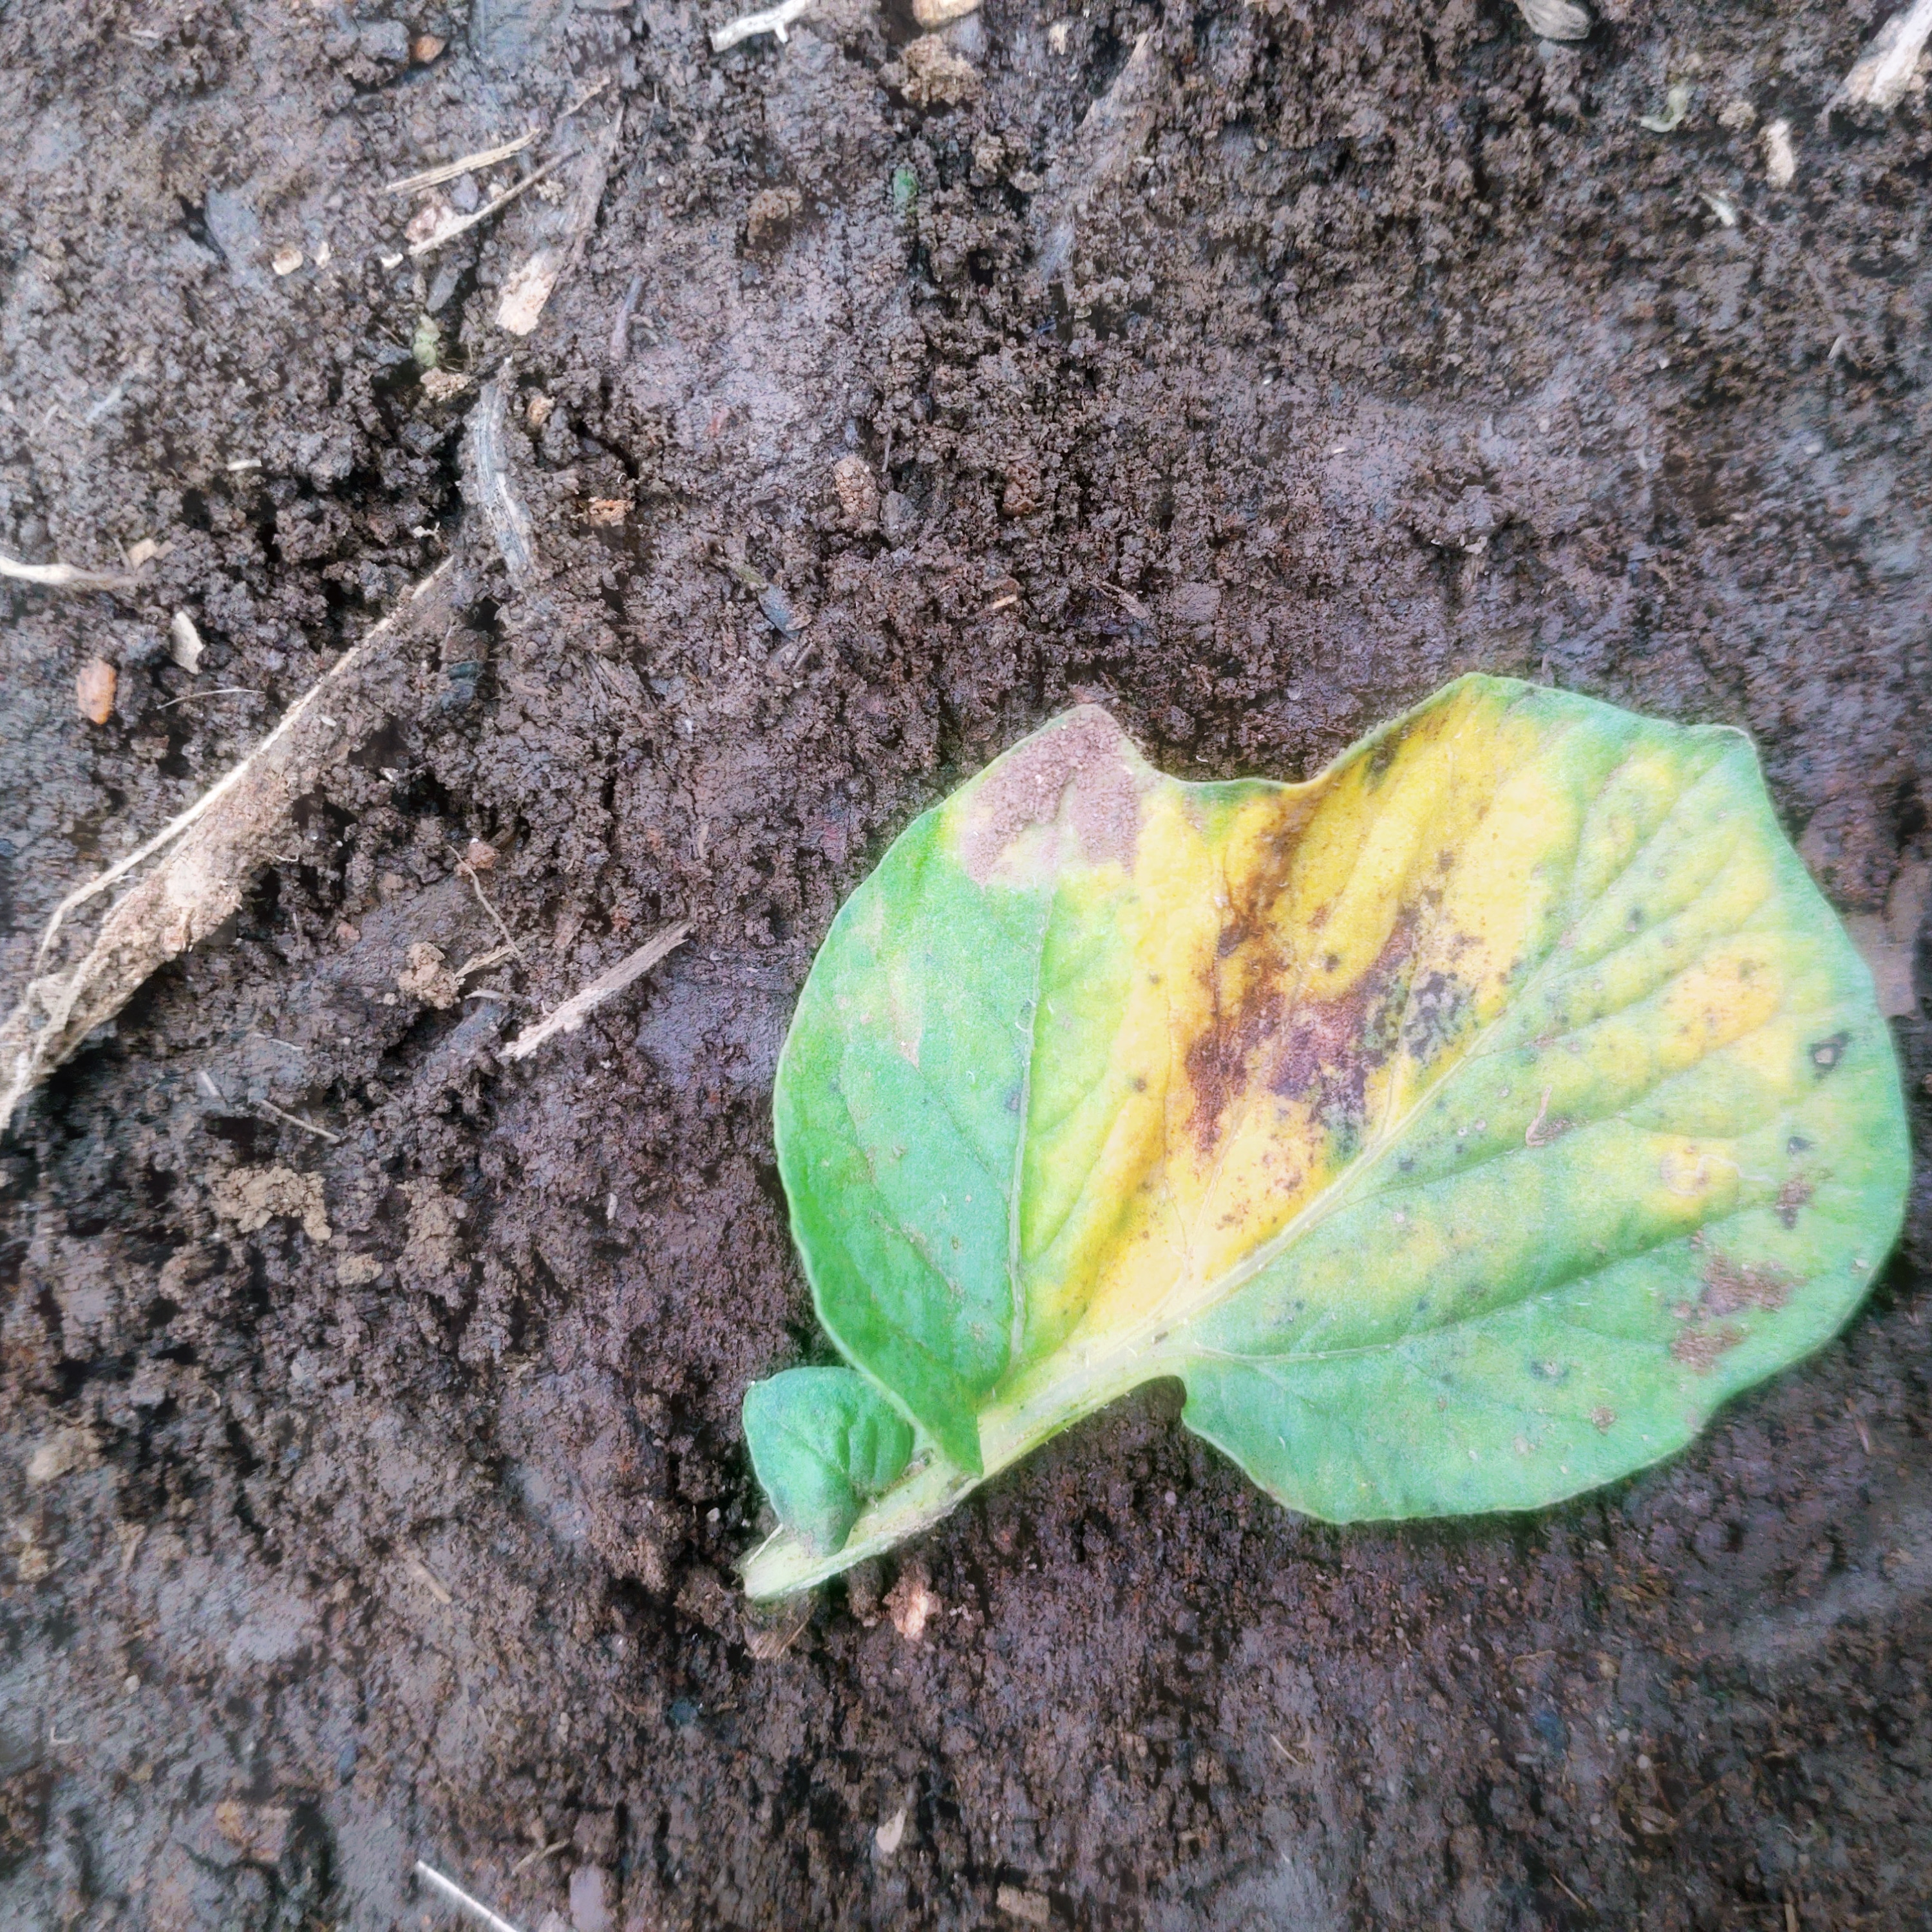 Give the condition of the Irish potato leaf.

late blight
